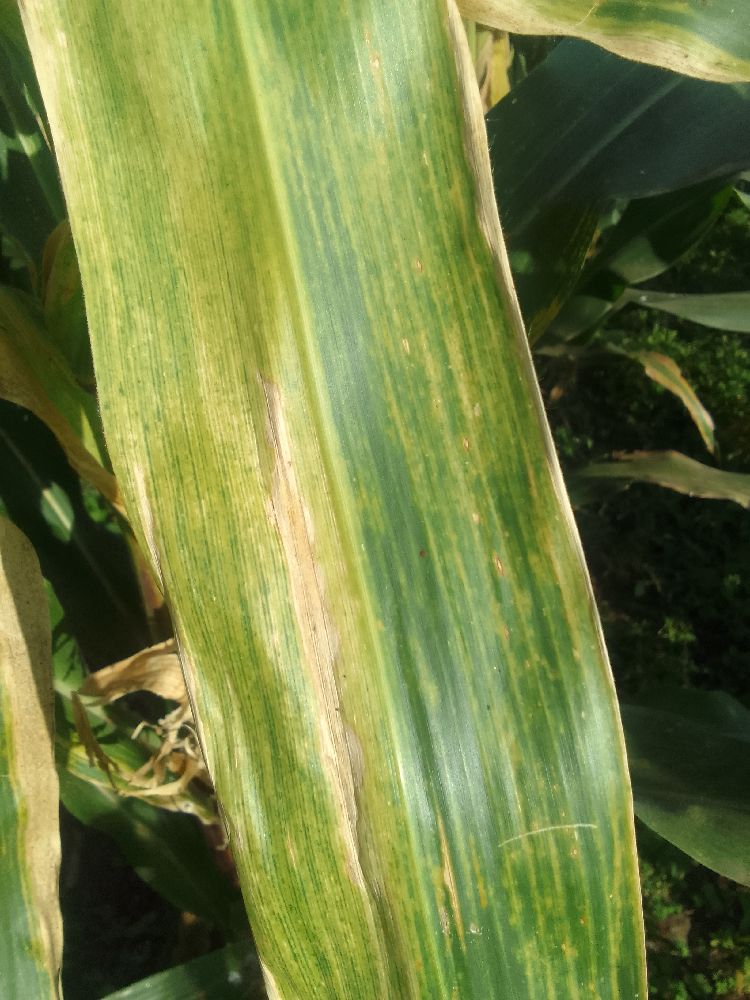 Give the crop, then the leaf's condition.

maize, maize lethal necrosis
